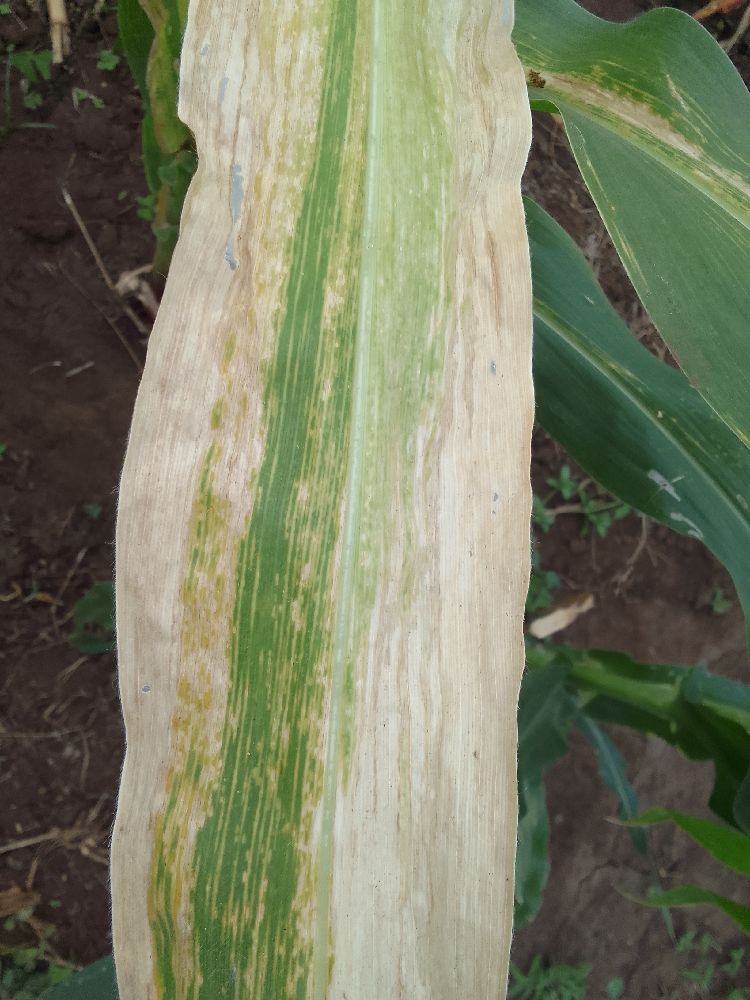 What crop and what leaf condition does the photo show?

maize, maize lethal necrosis
